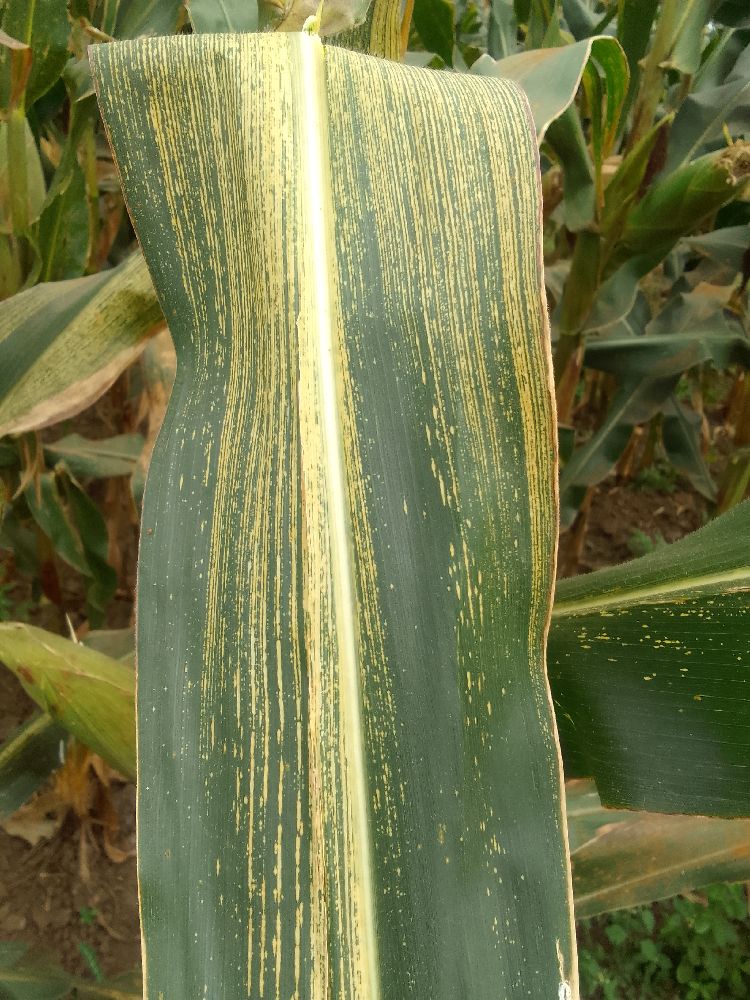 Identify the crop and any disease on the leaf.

maize, maize streak virus
